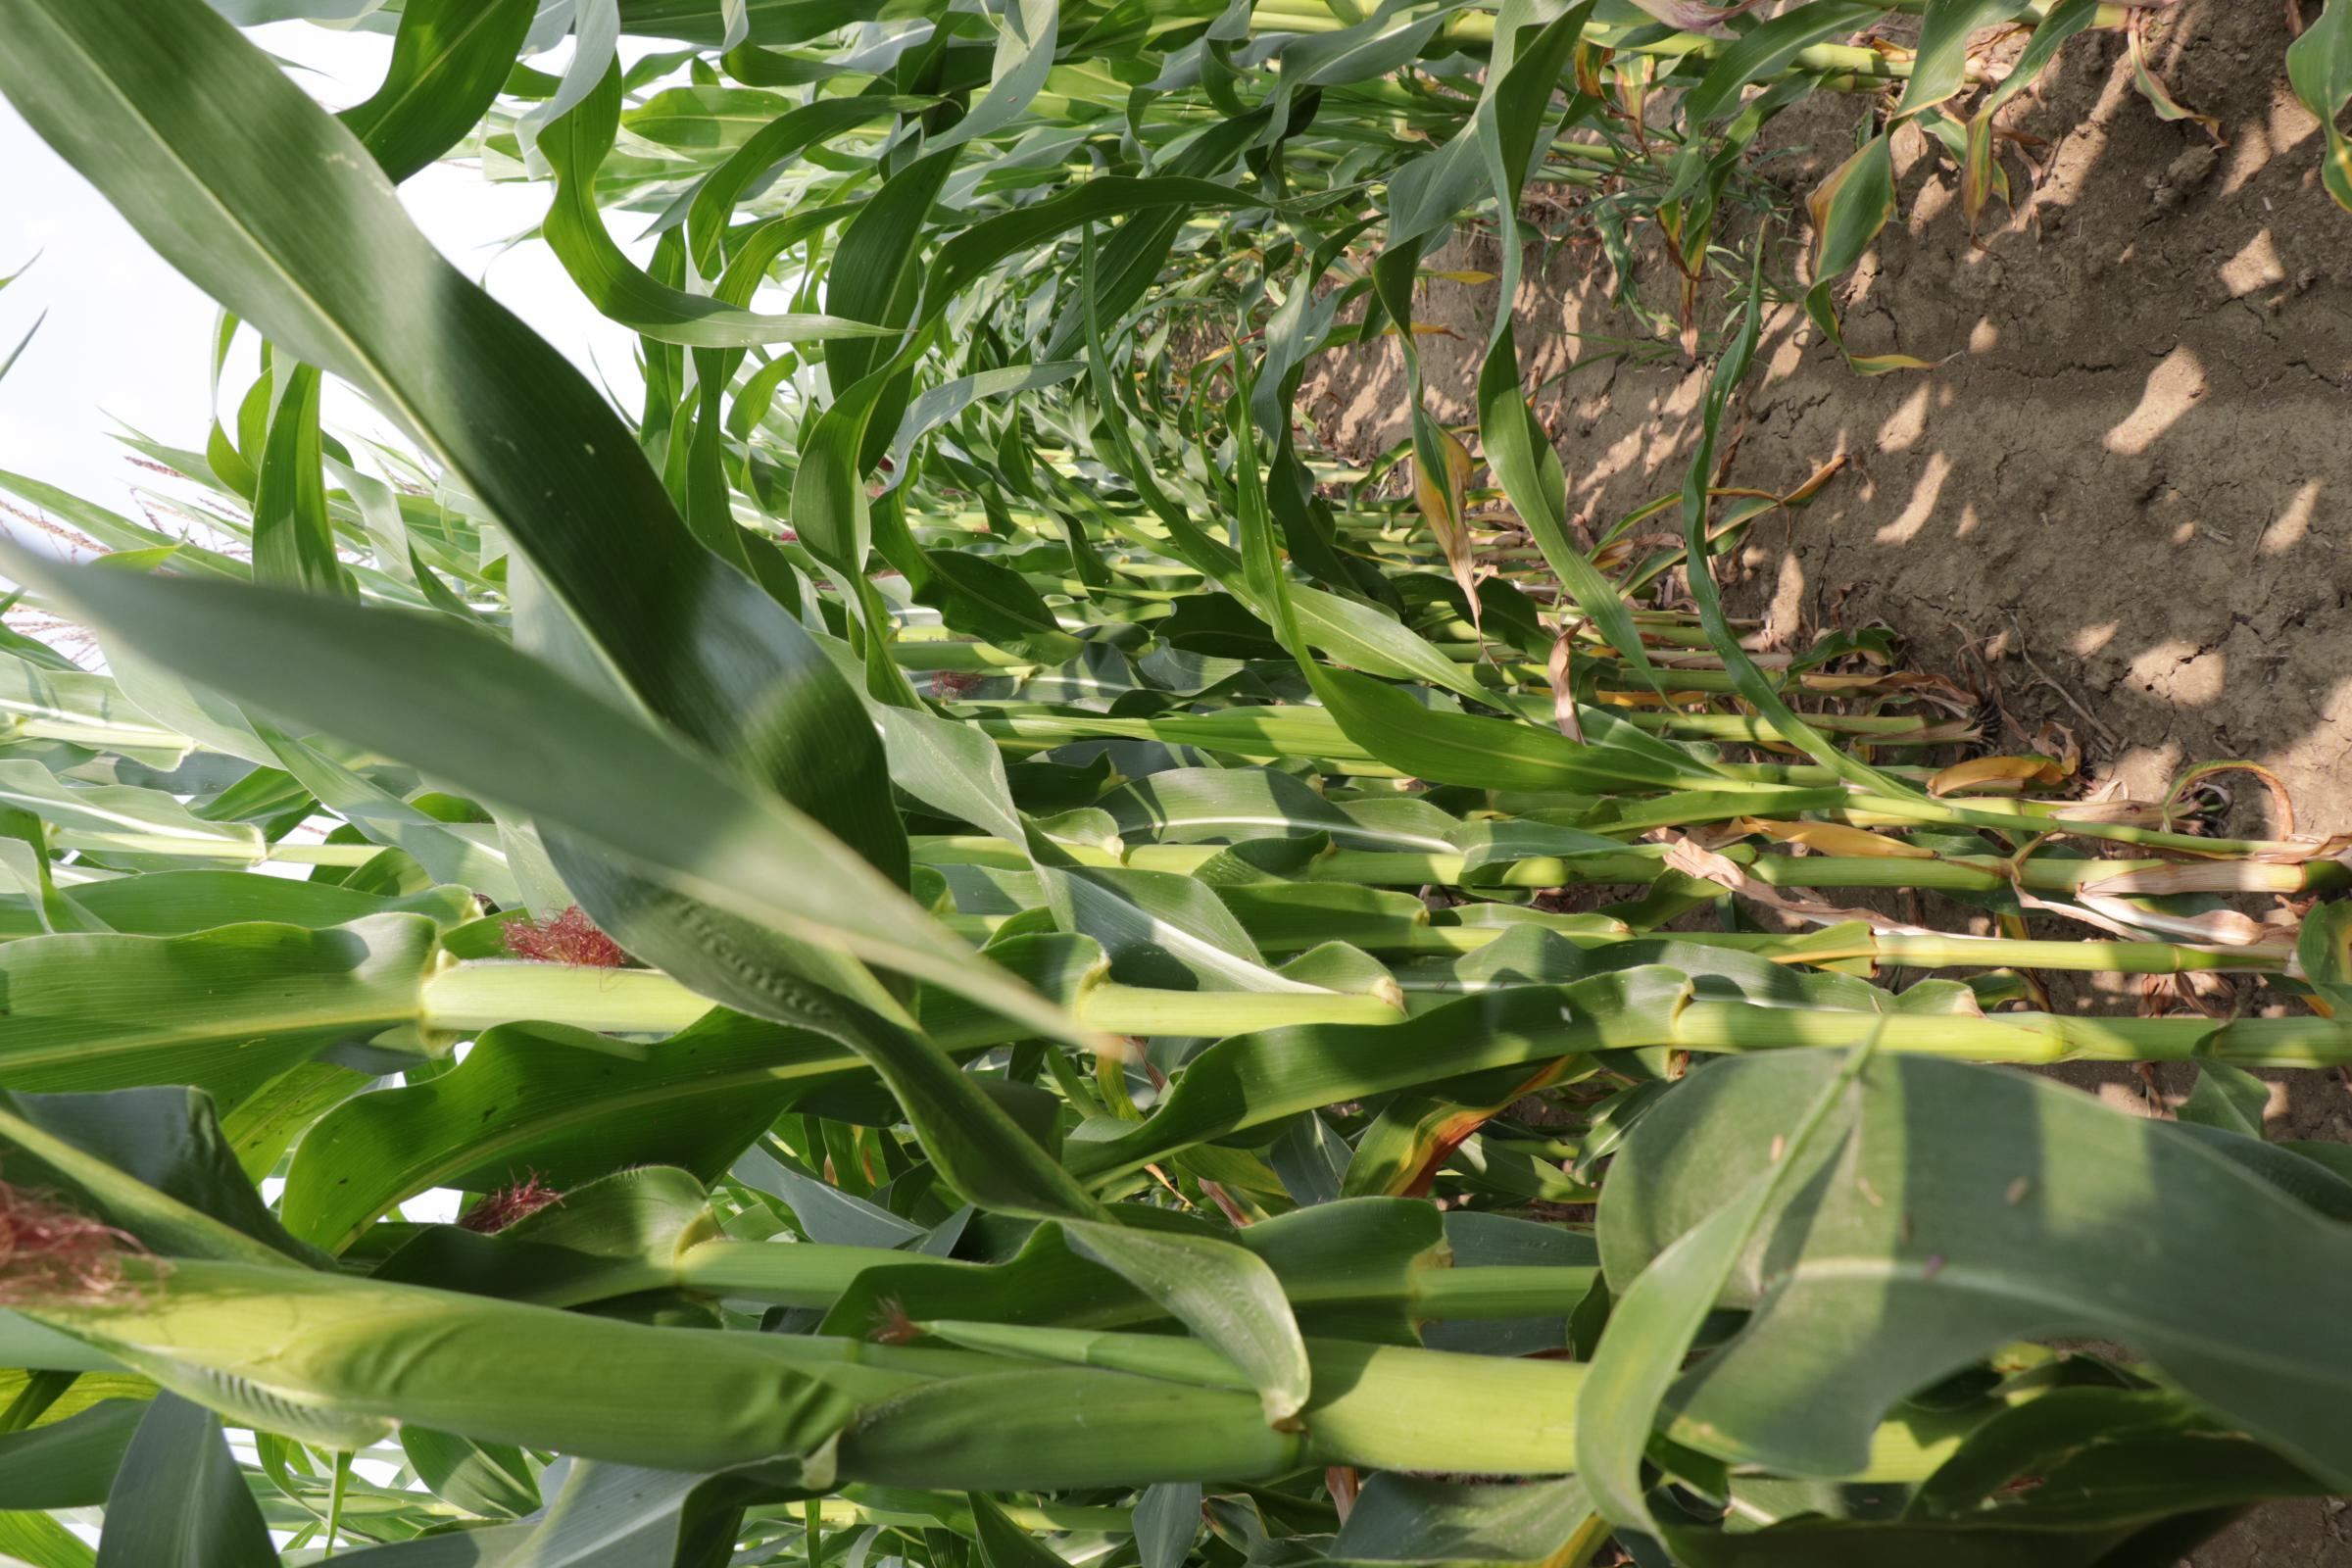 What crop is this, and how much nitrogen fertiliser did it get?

maize, full nitrogen fertilisation
